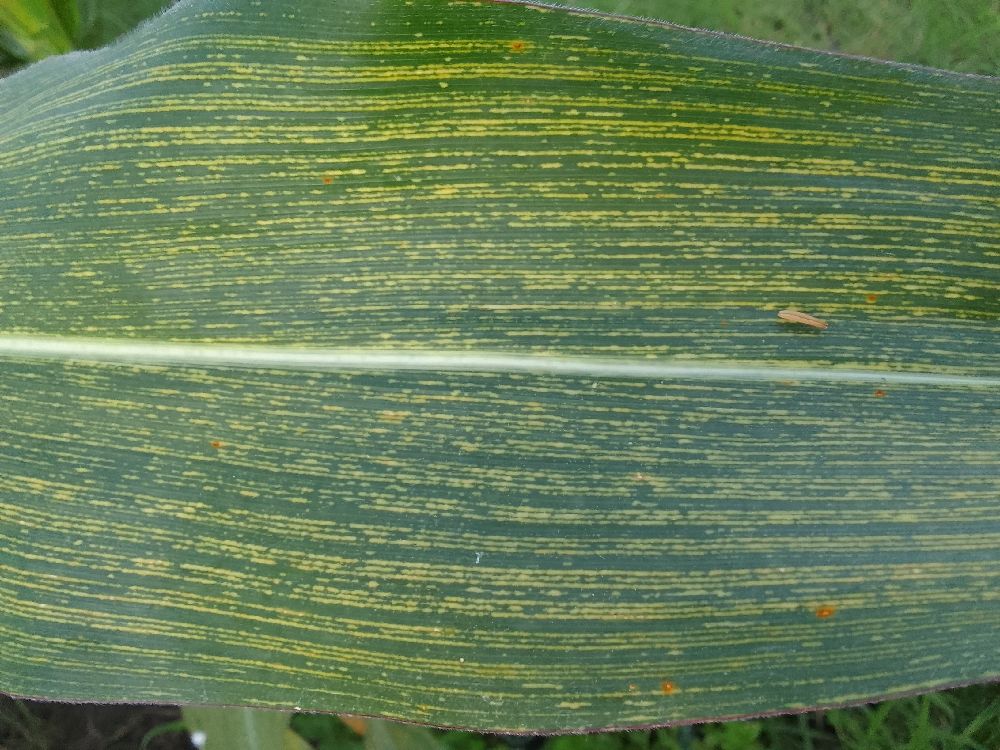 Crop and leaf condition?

maize, maize streak virus
